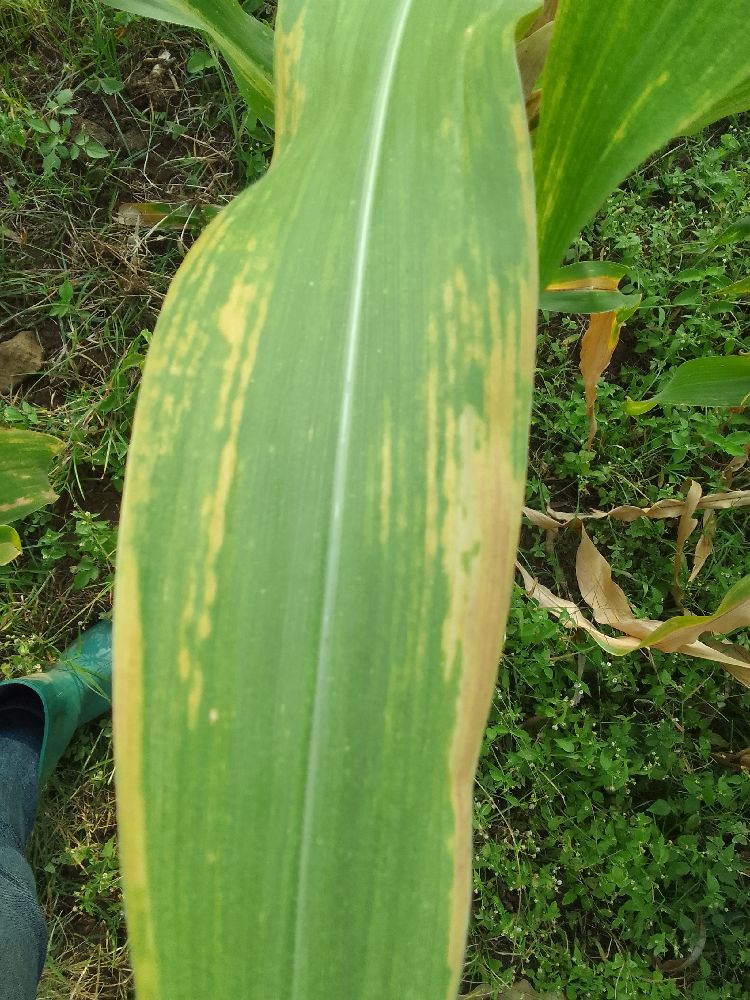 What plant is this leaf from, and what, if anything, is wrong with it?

maize, maize lethal necrosis
